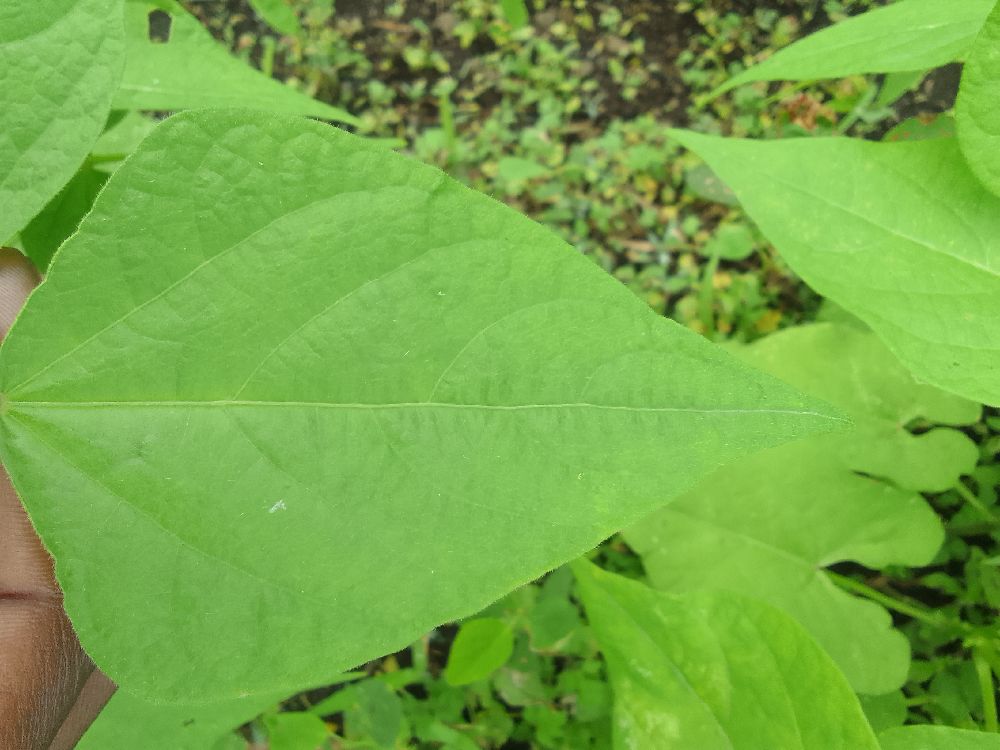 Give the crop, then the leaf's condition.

common bean, healthy
